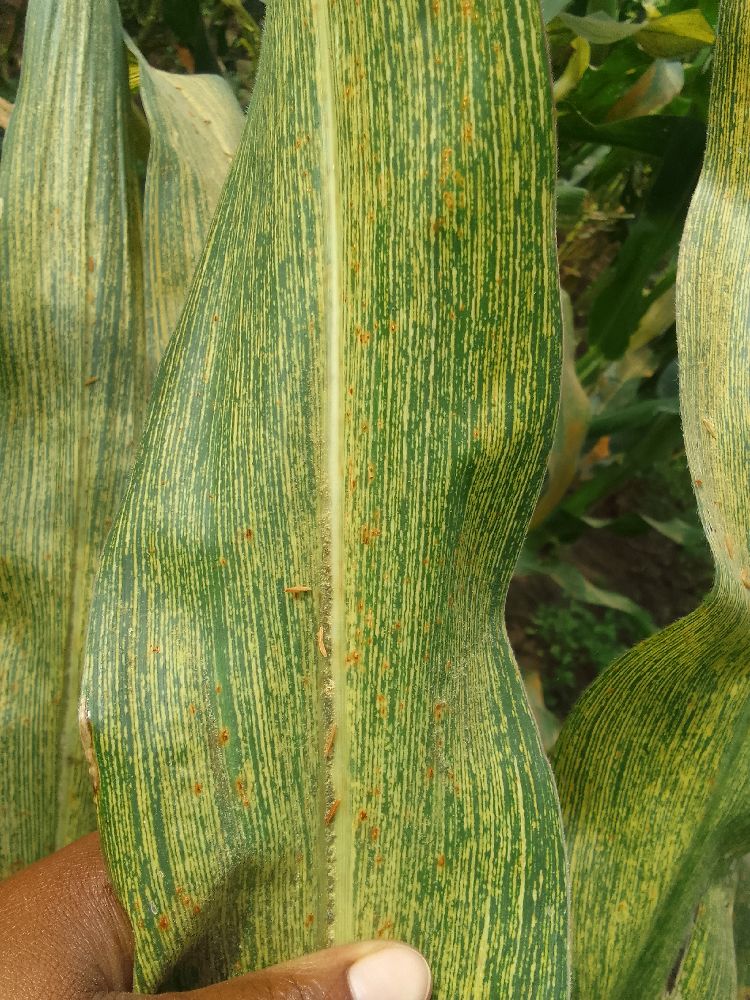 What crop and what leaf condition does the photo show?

maize, maize streak virus
